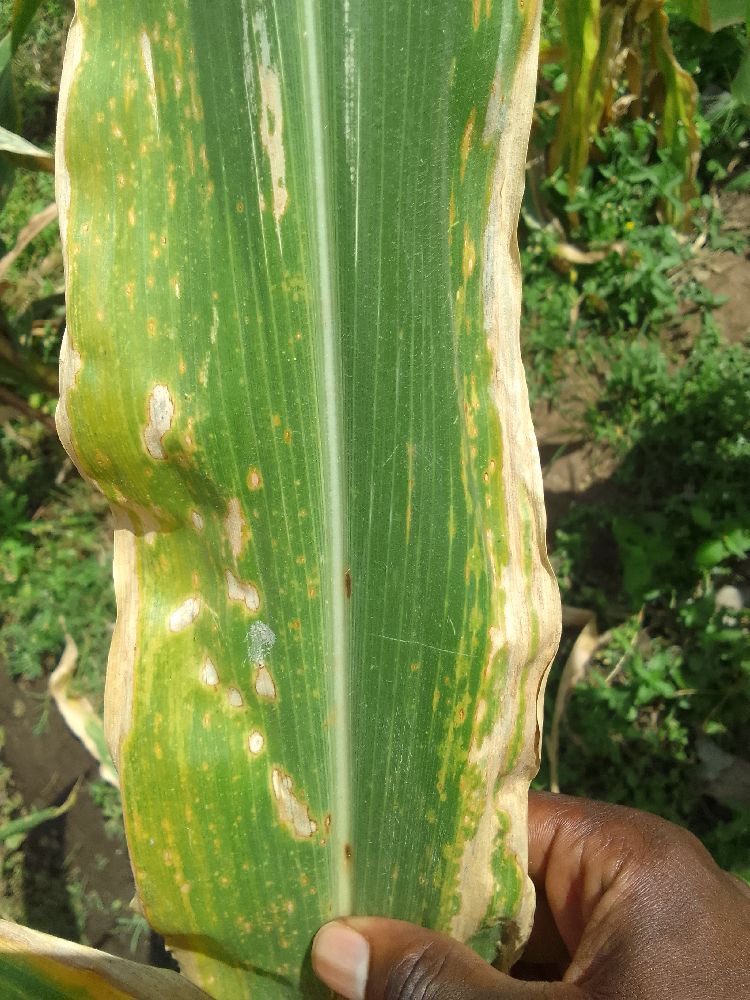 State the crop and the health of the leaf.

maize, maize lethal necrosis
